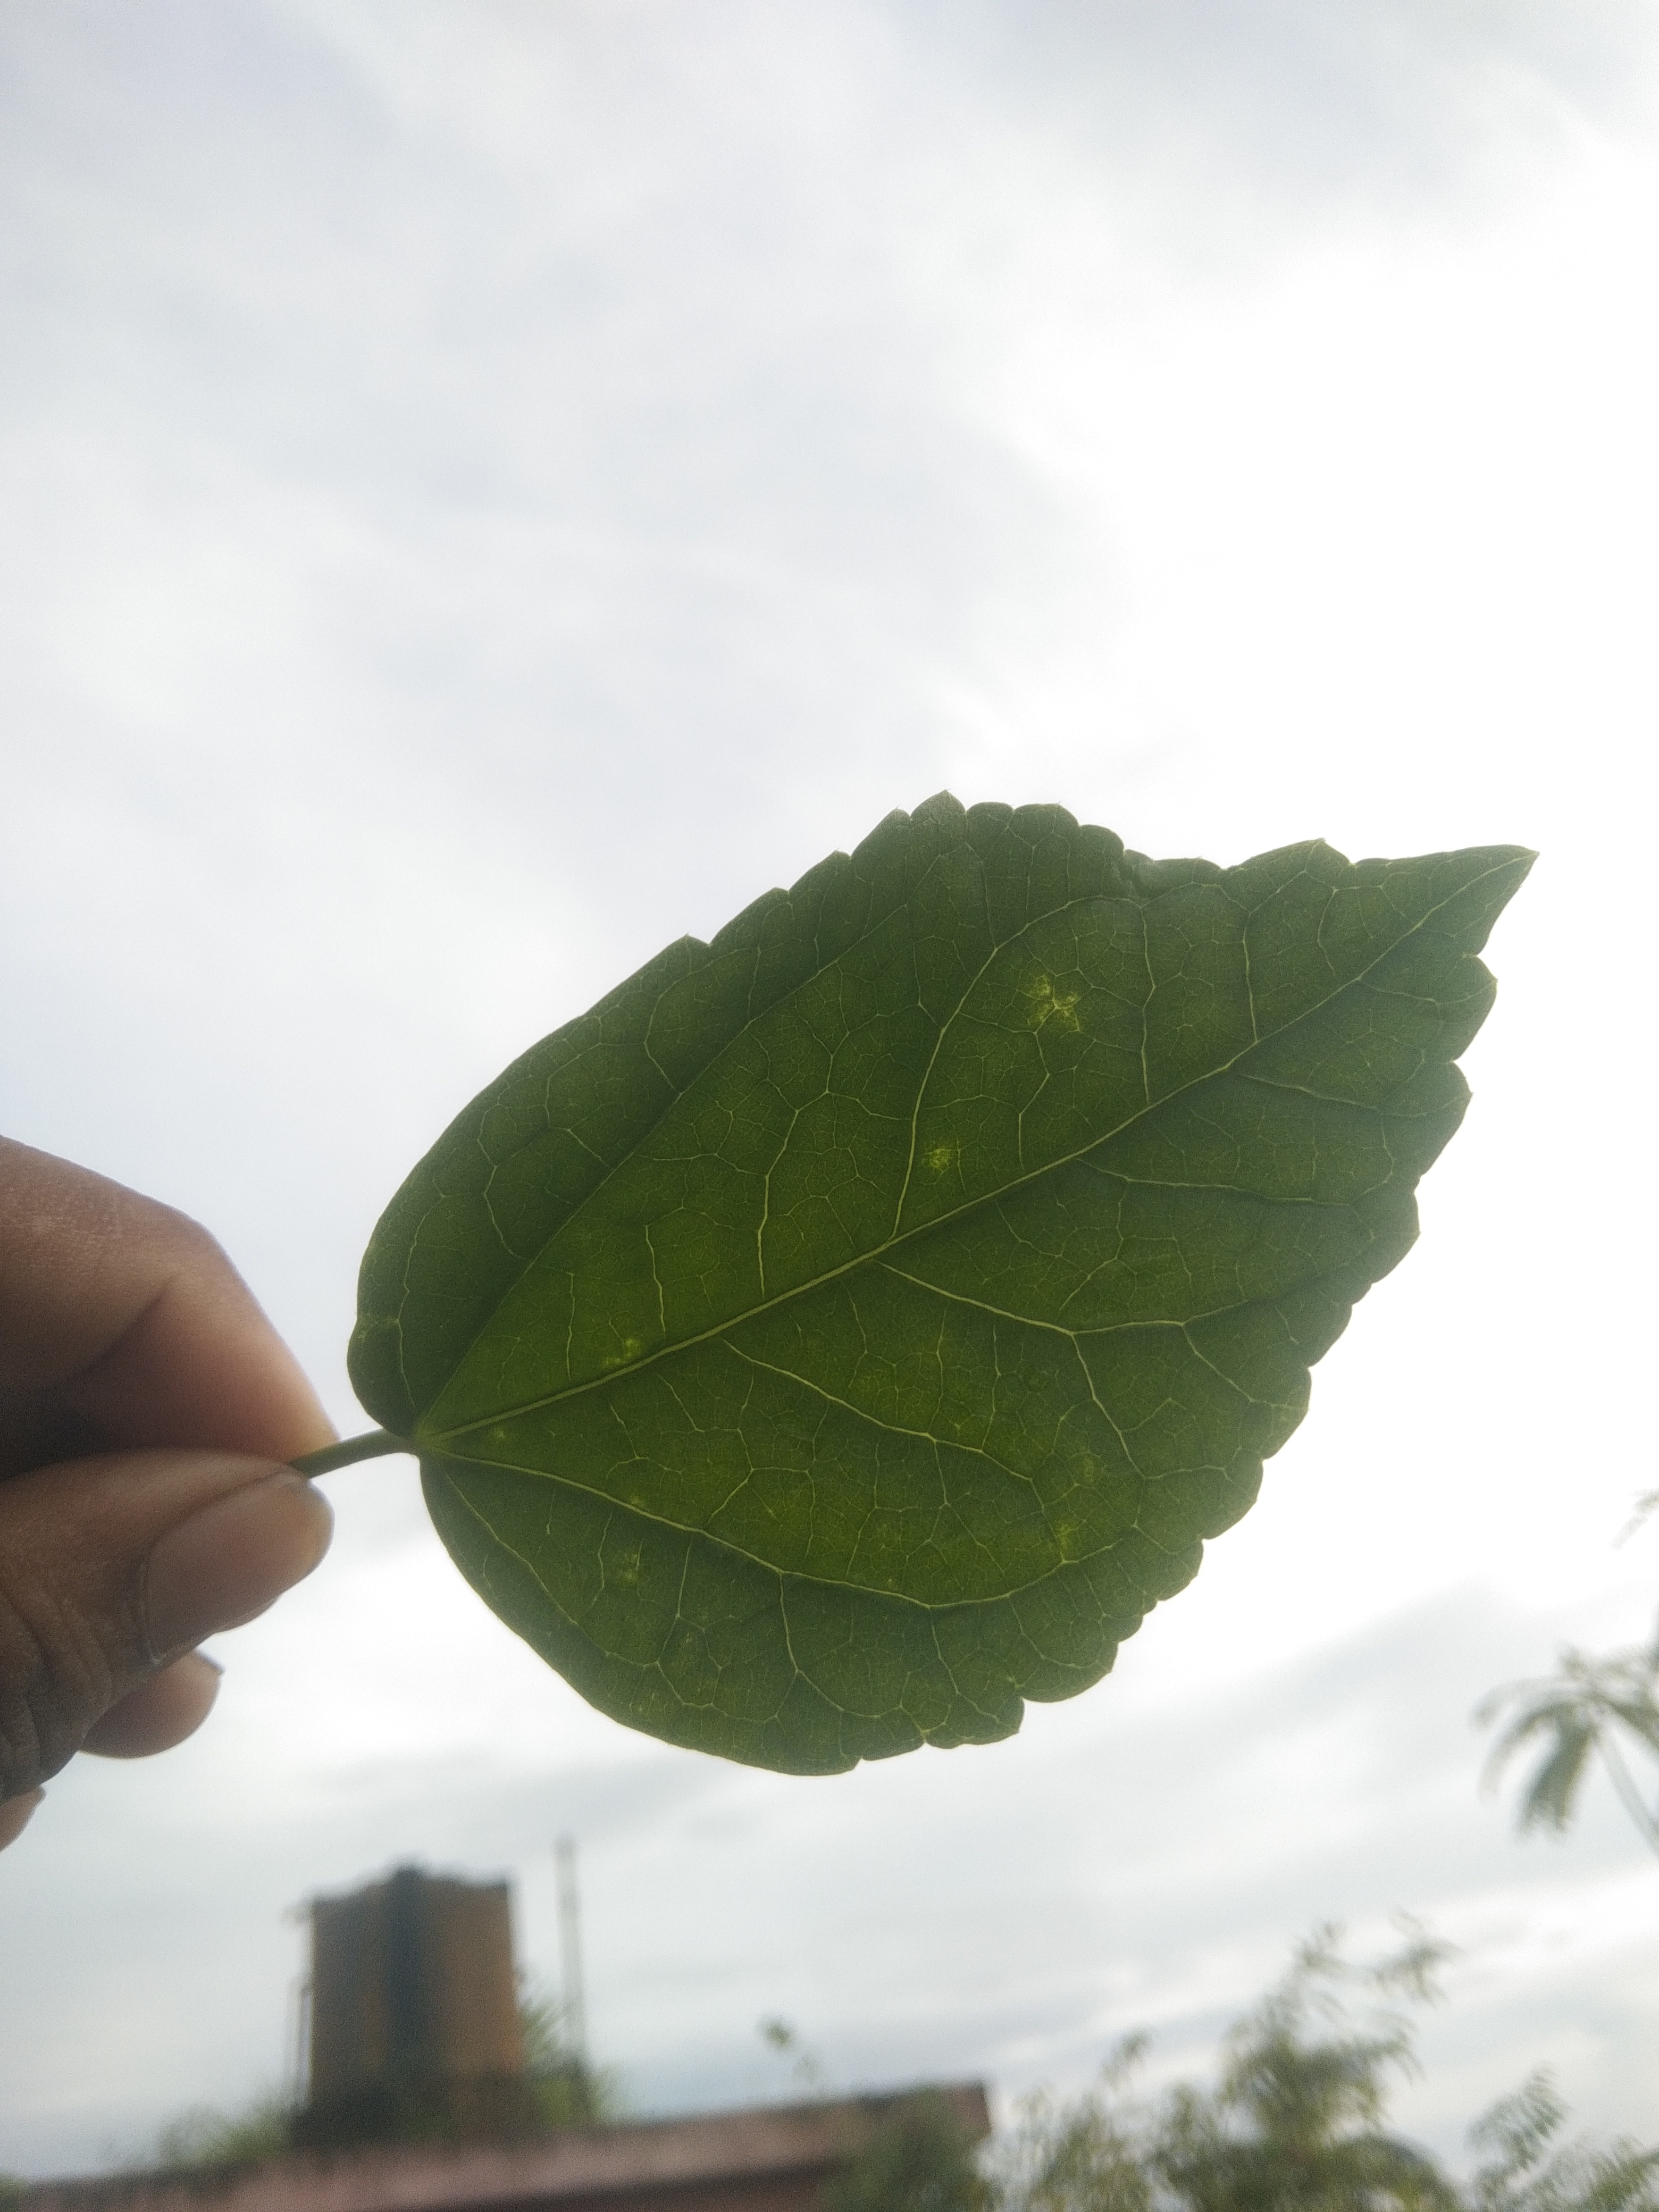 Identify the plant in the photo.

hibiscus
